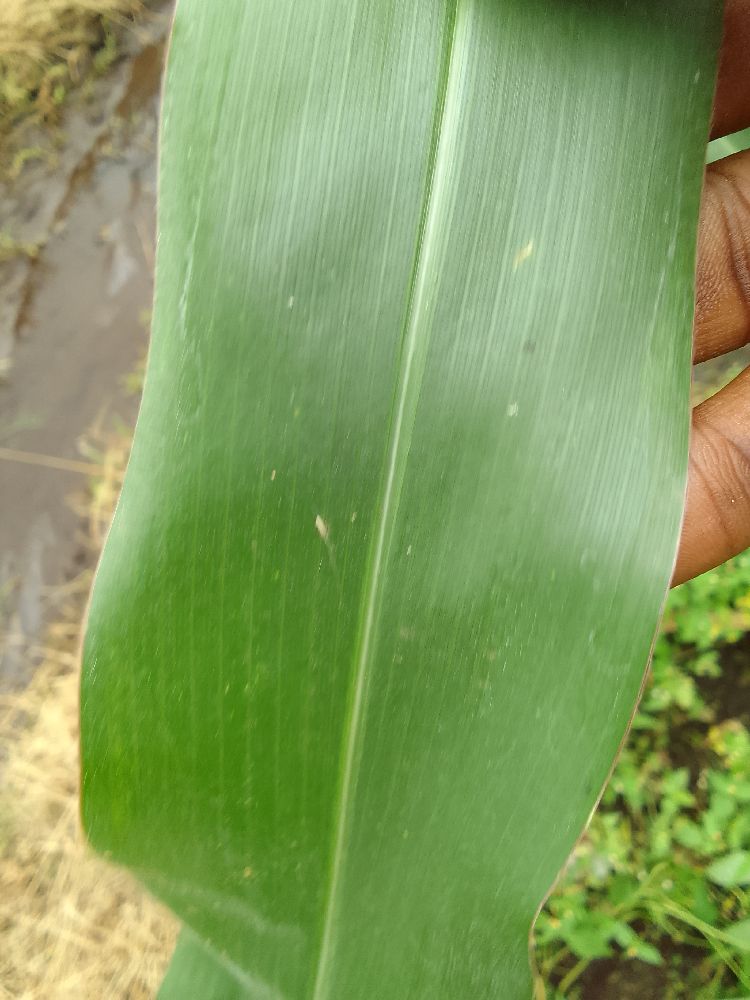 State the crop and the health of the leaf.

maize, healthy
